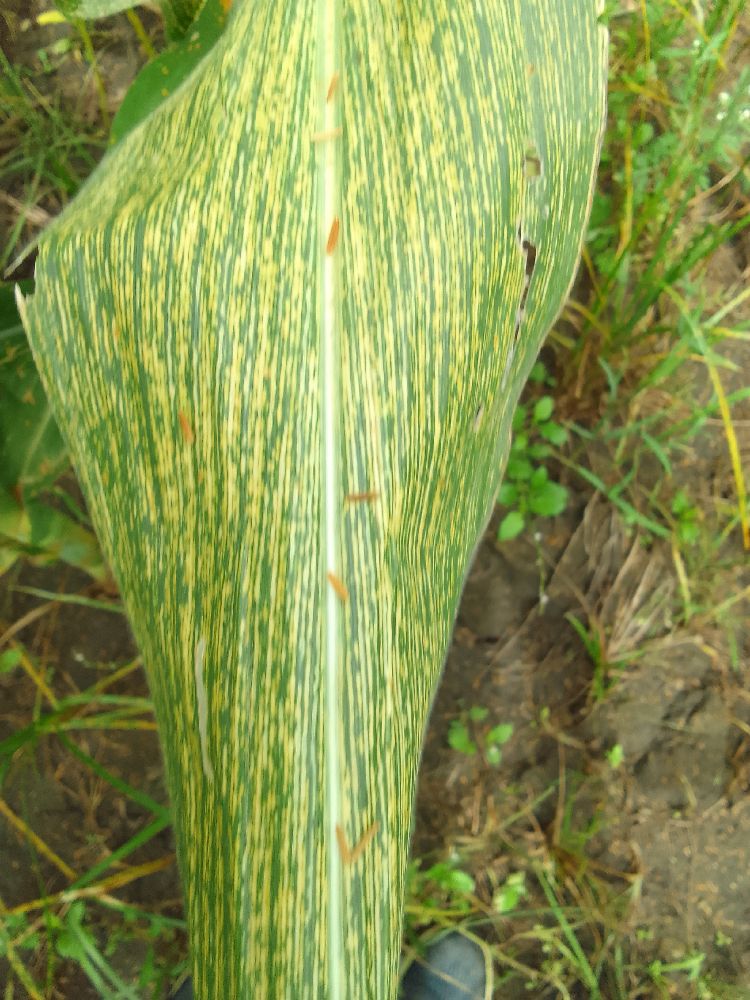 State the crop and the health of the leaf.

maize, maize streak virus
